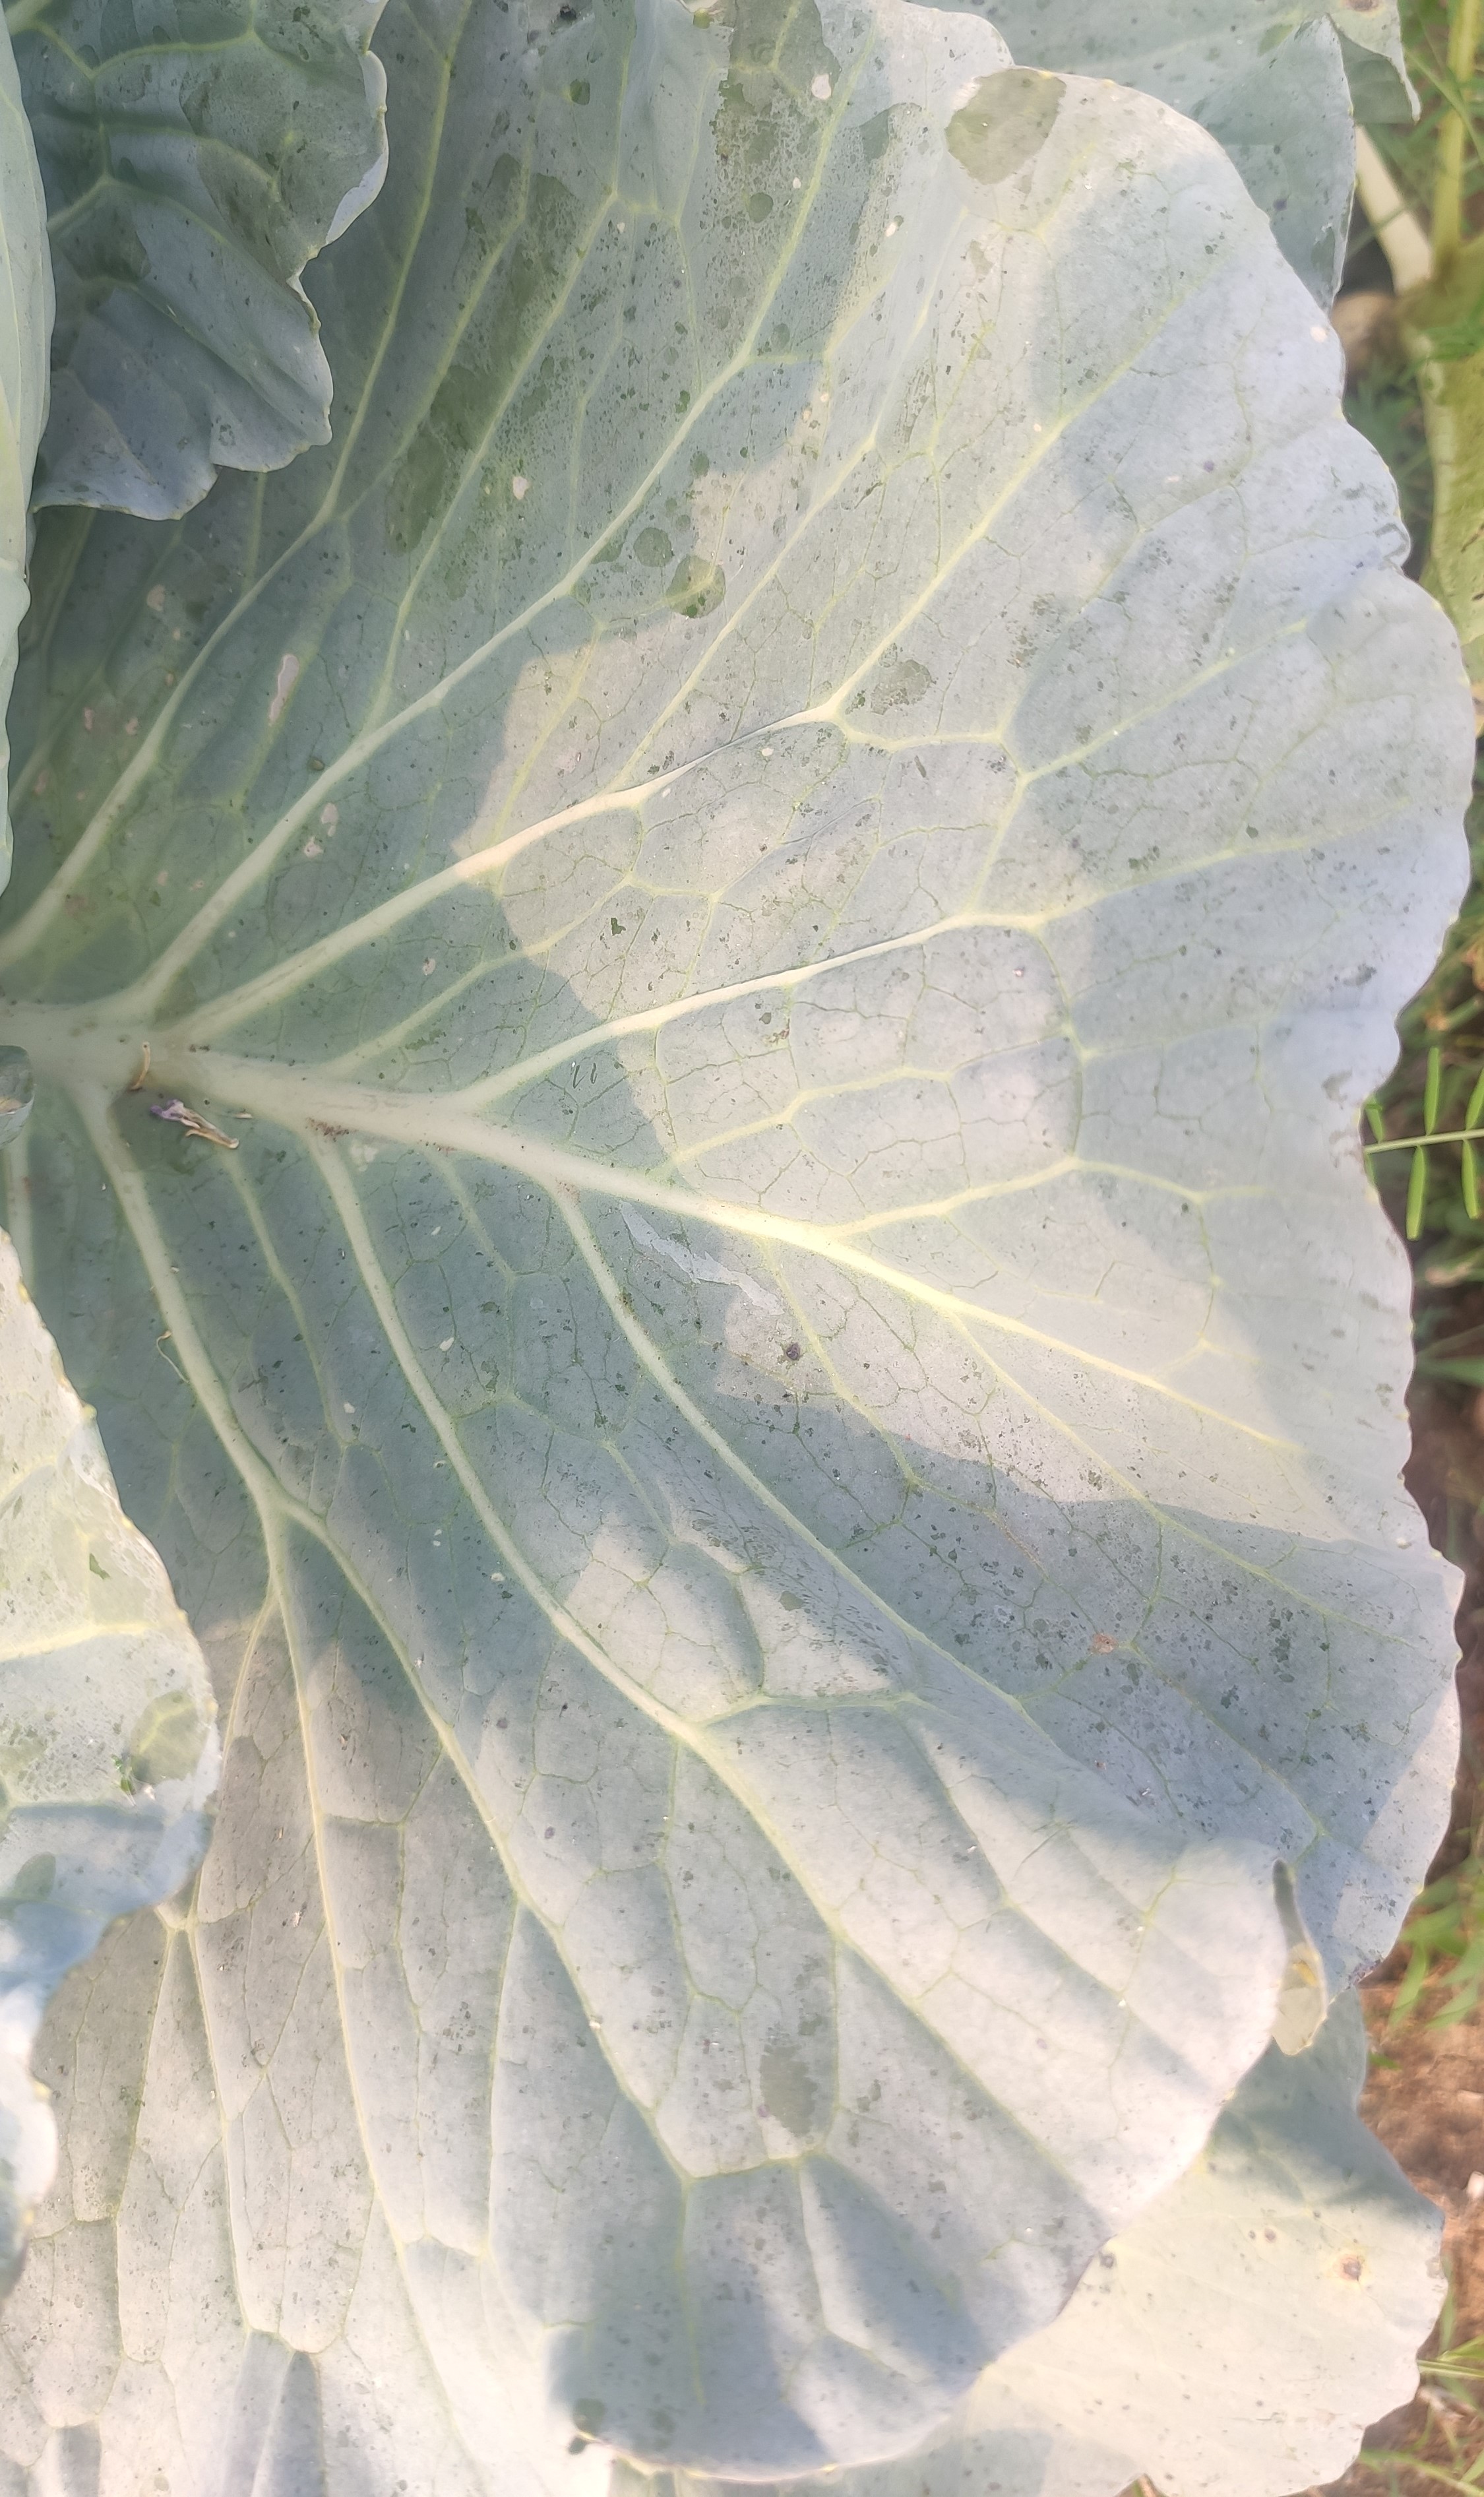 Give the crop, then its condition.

cabbage, healthy
